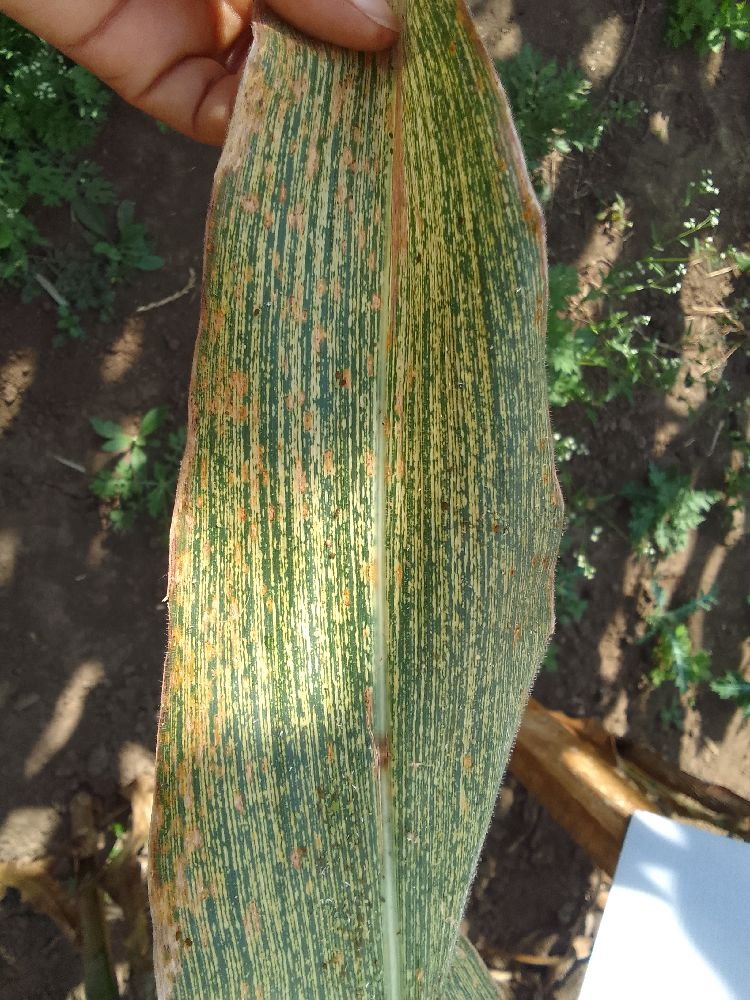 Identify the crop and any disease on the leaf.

maize, maize streak virus
